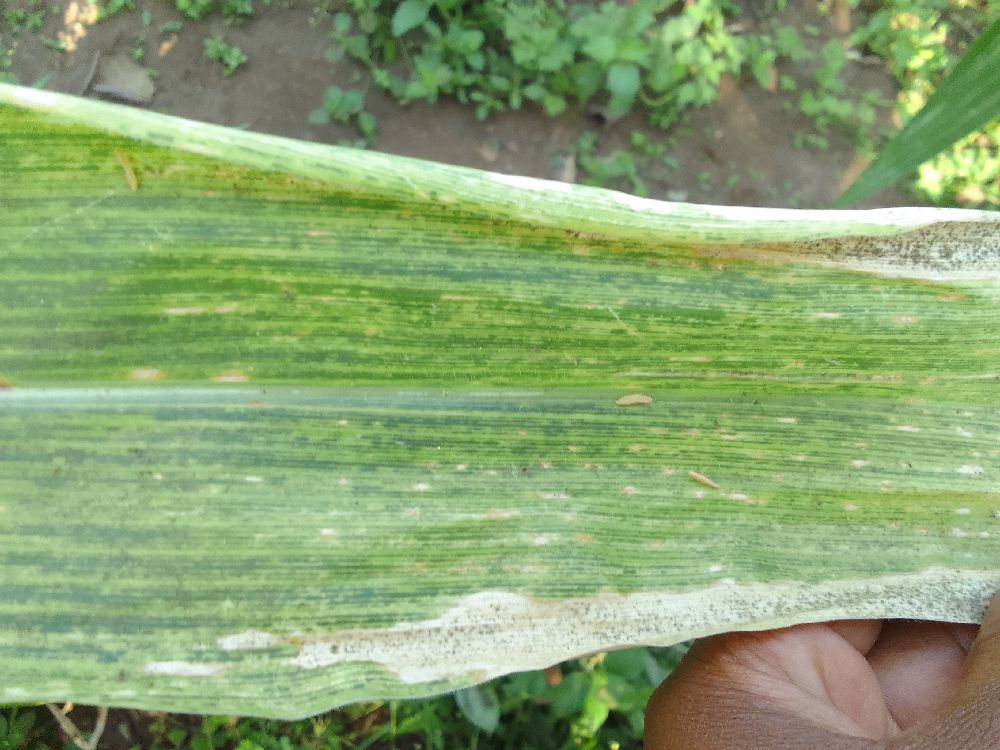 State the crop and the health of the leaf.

maize, maize lethal necrosis
